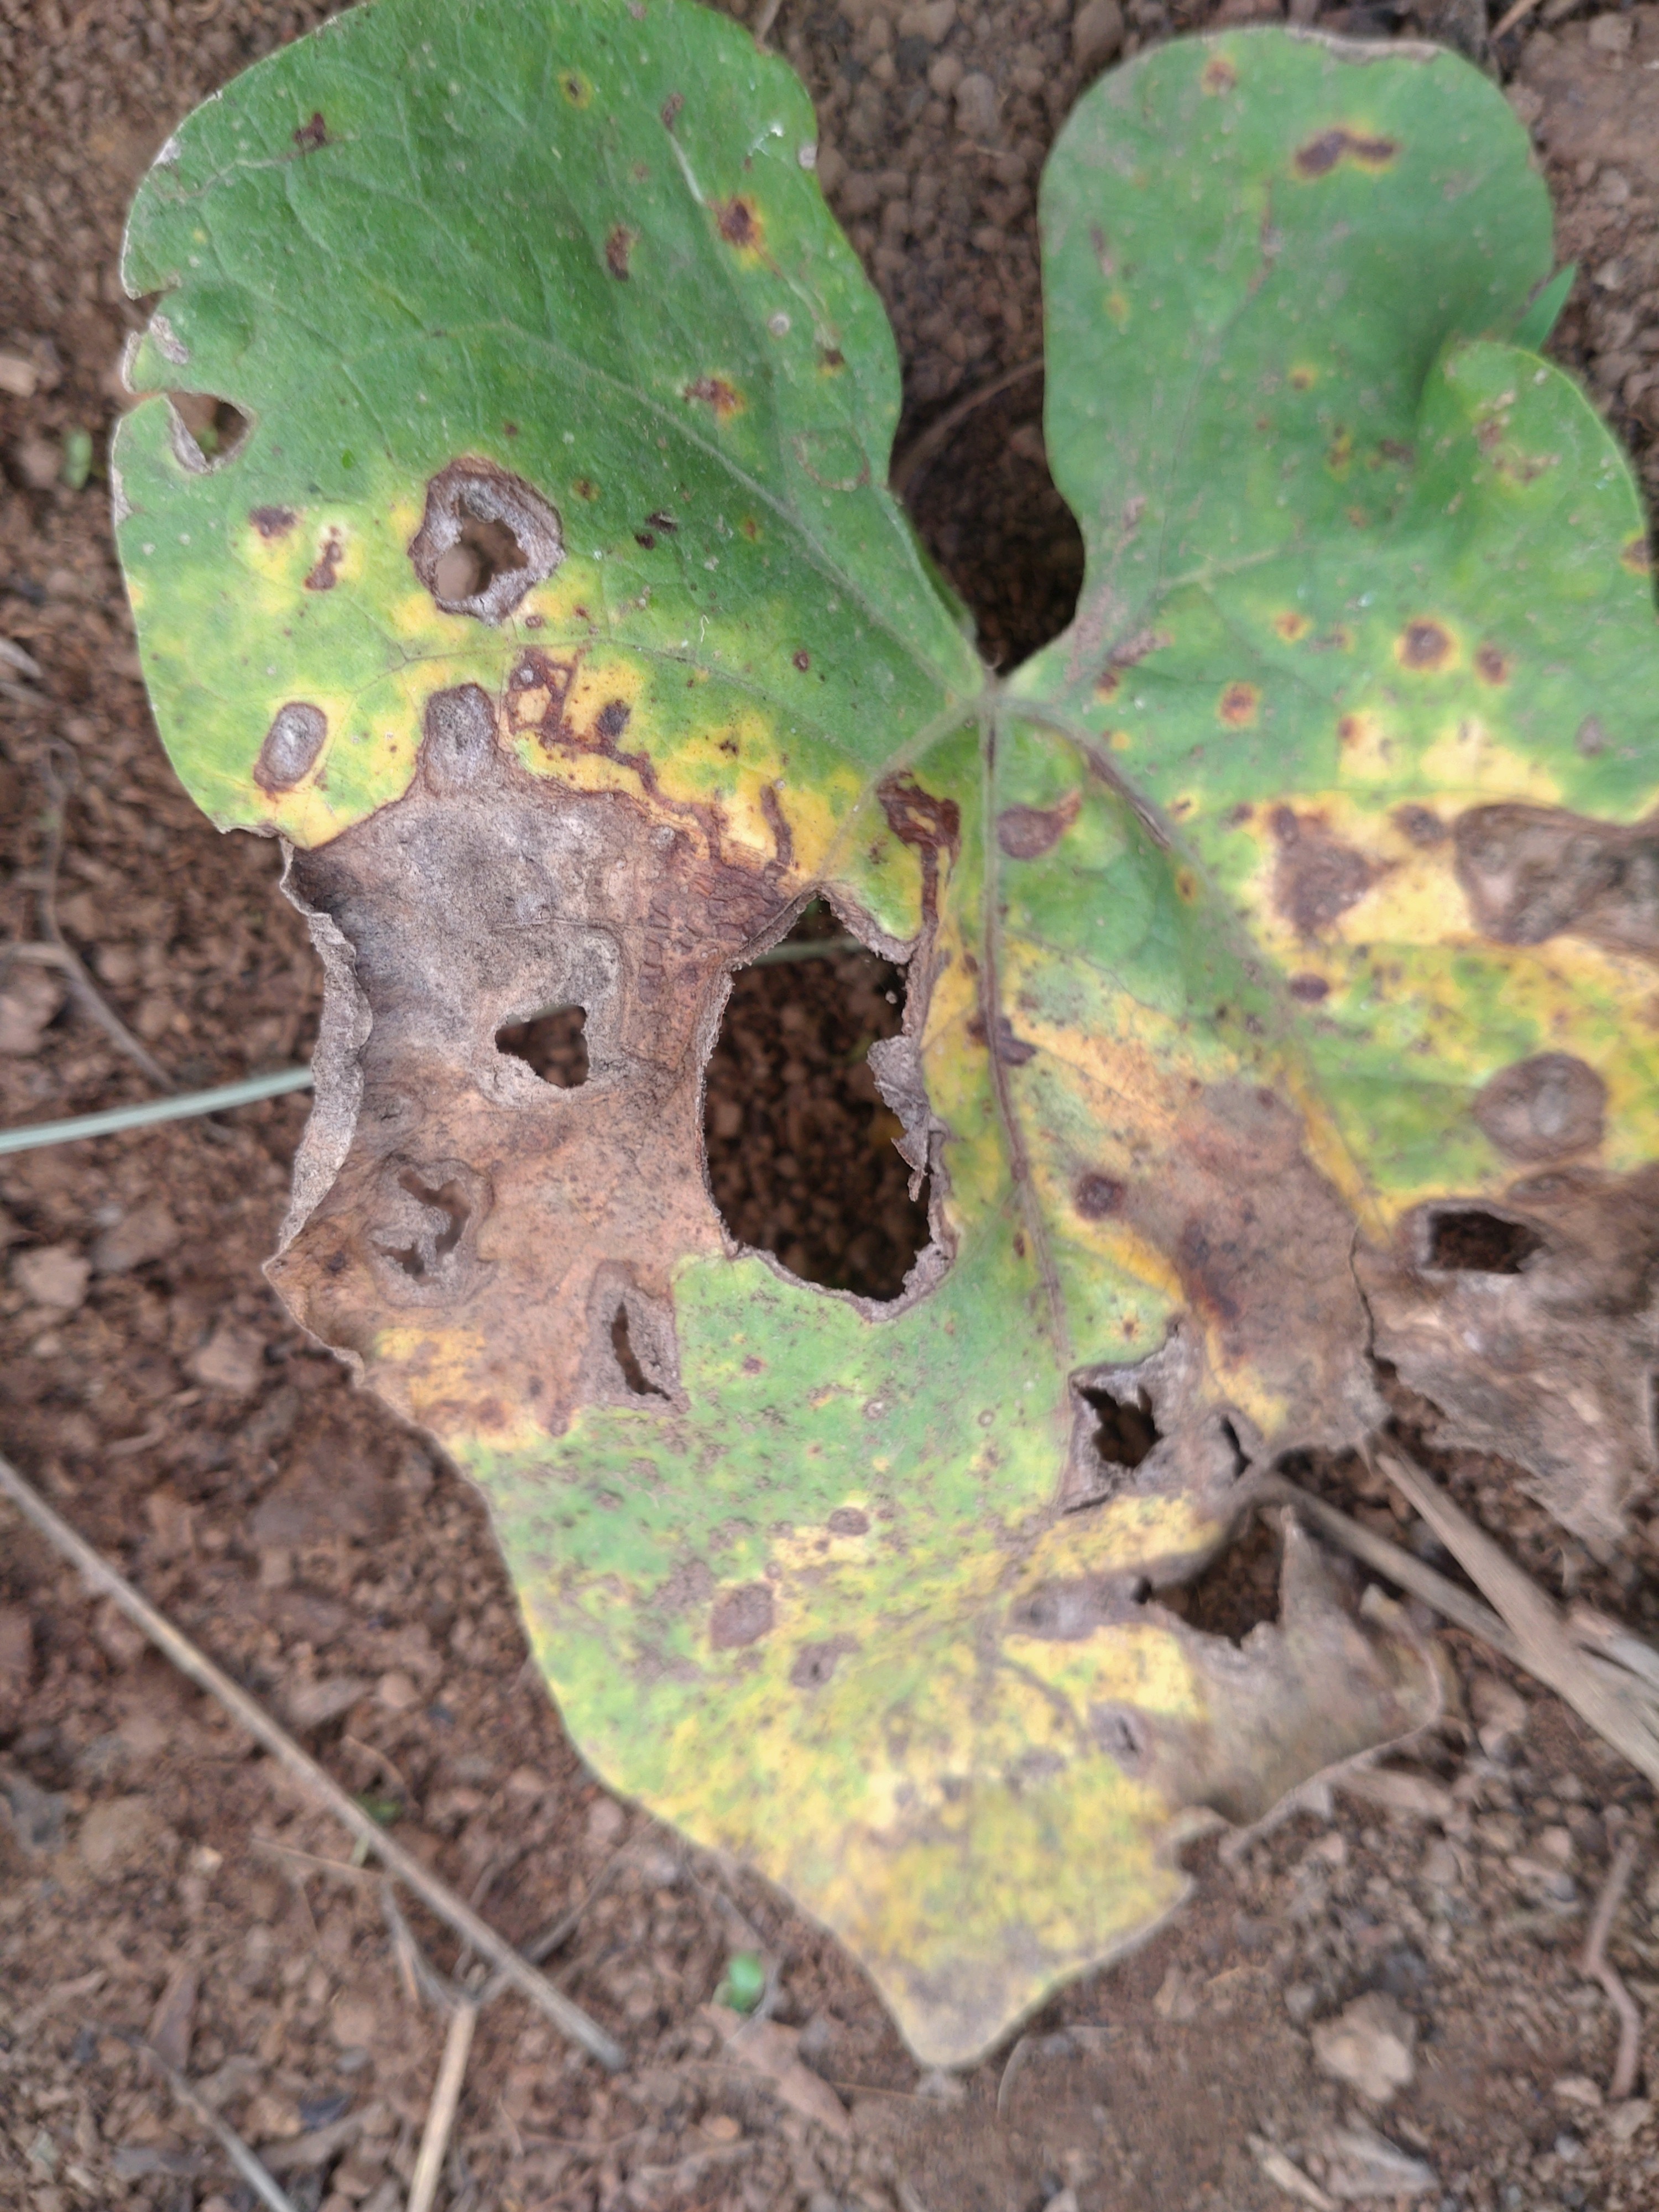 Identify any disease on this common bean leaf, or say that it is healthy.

rust
